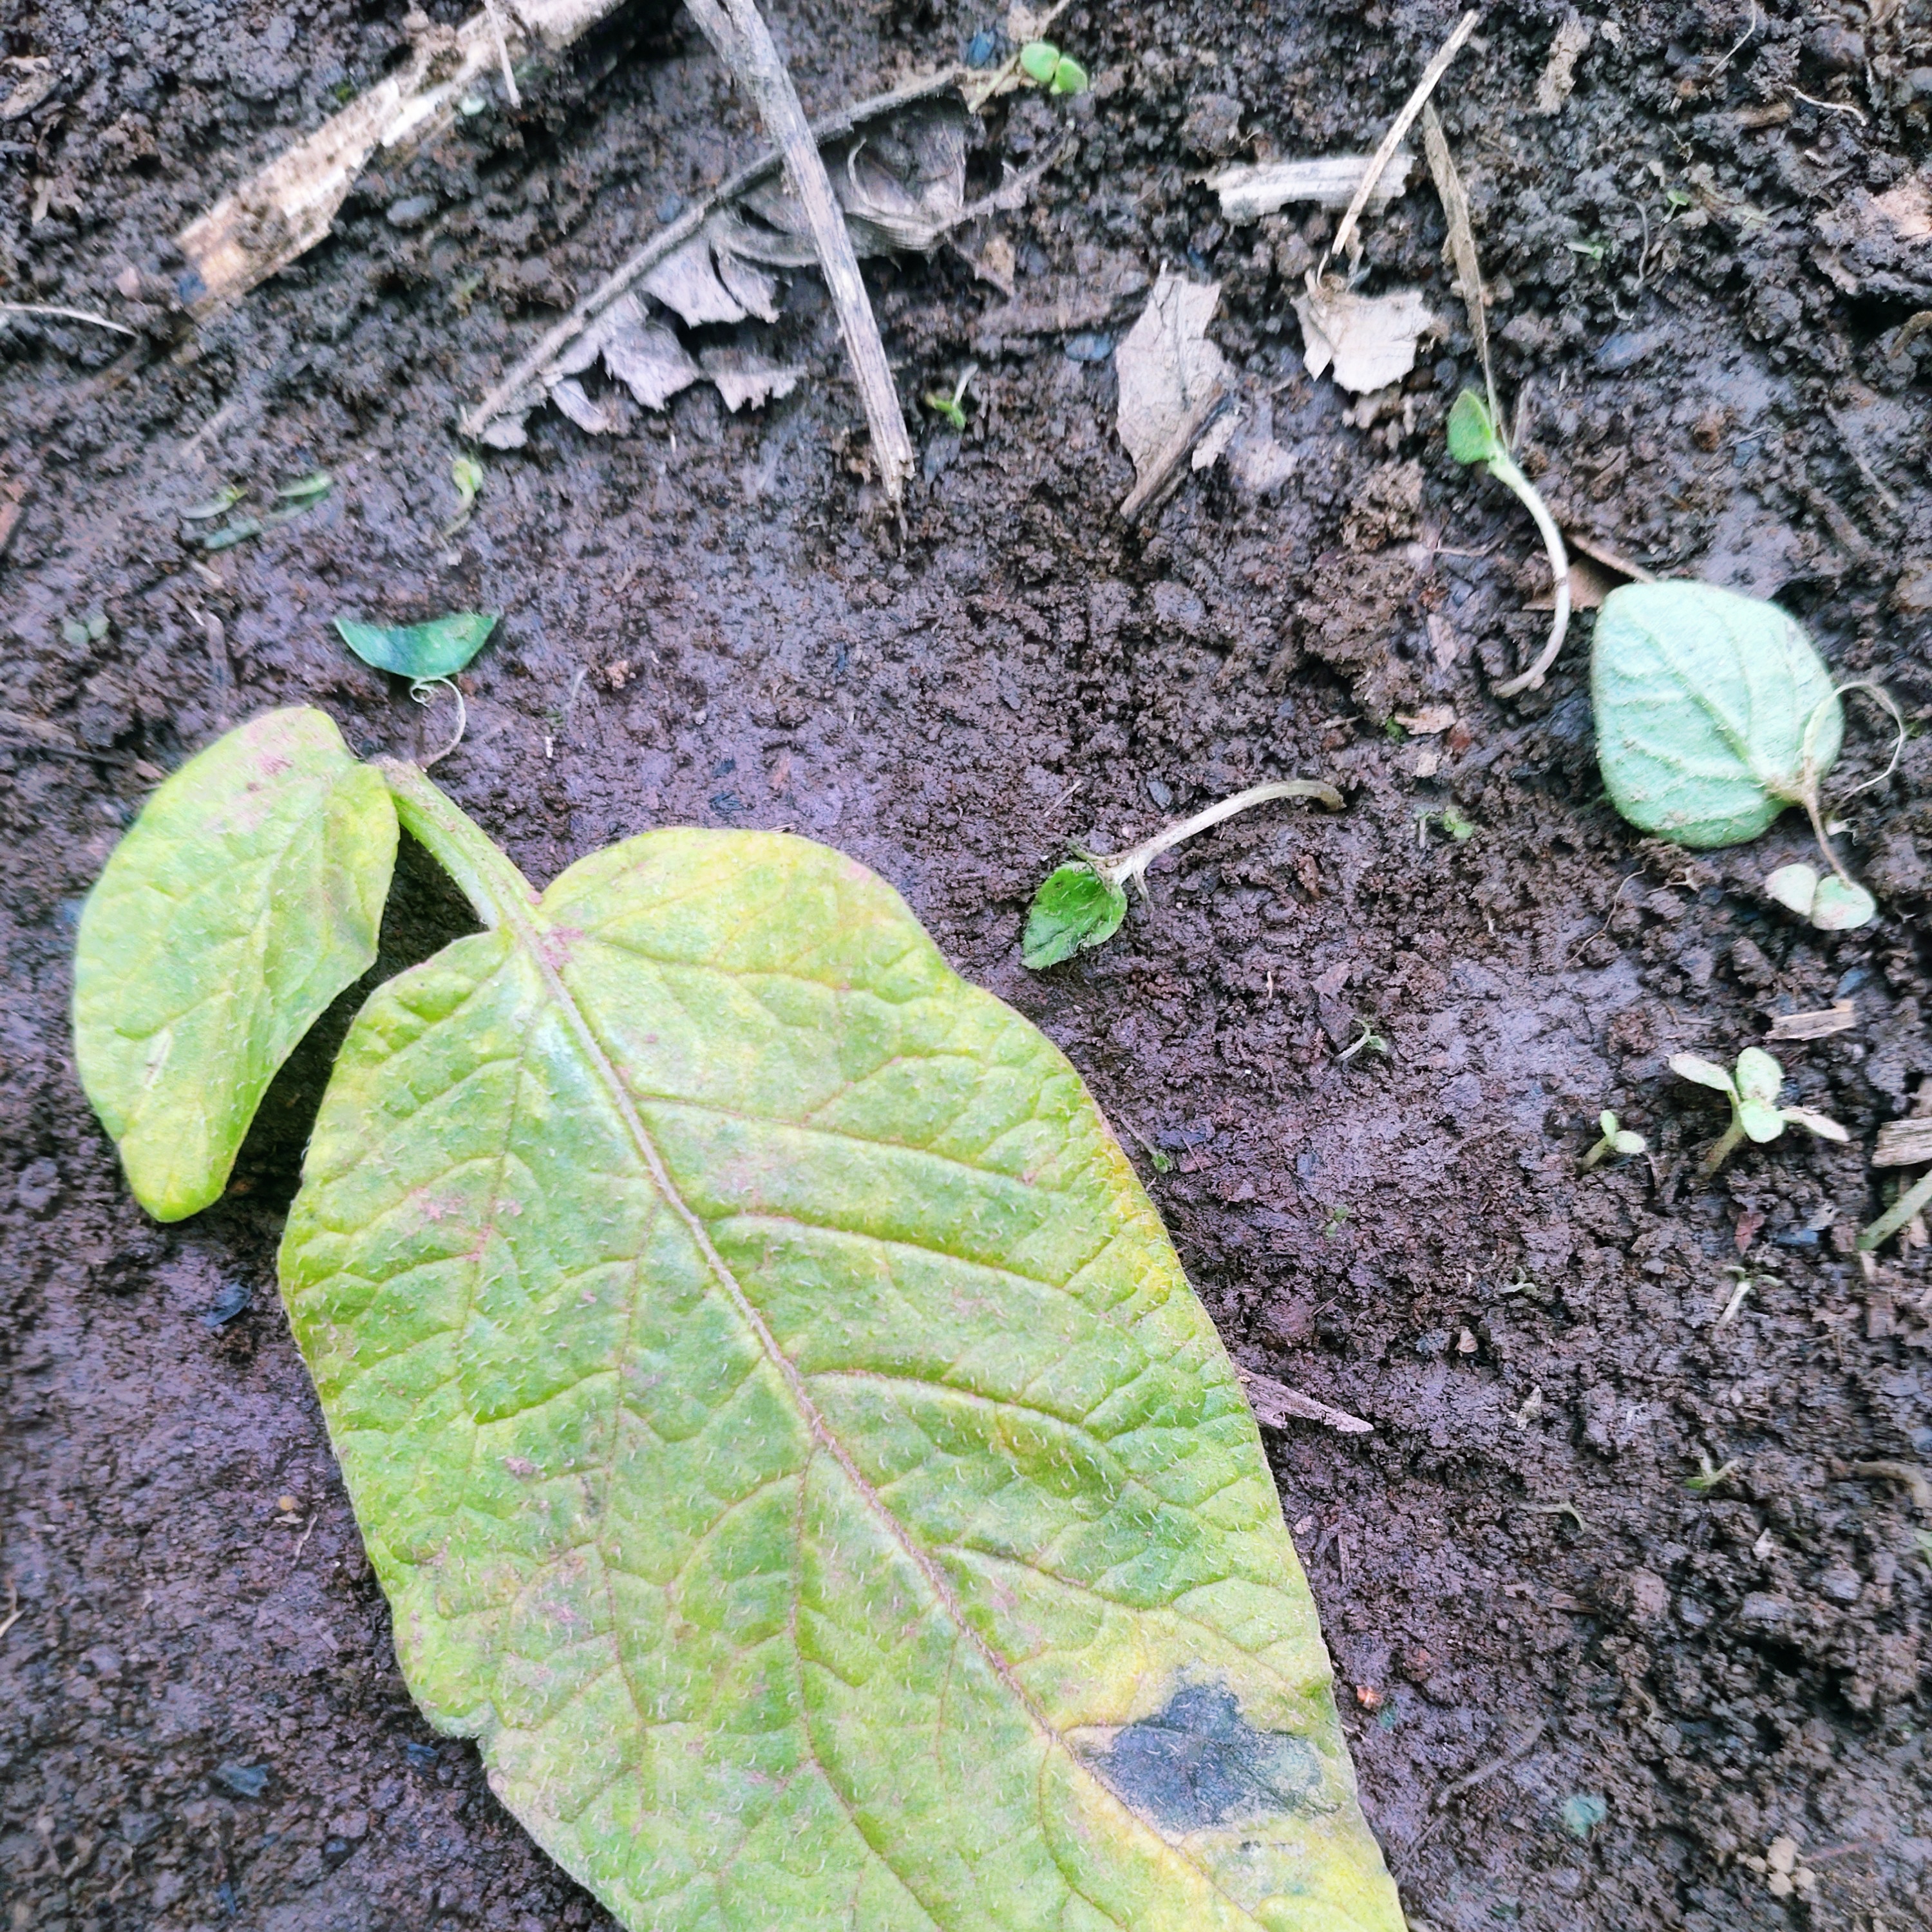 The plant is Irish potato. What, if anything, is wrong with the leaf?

late blight
